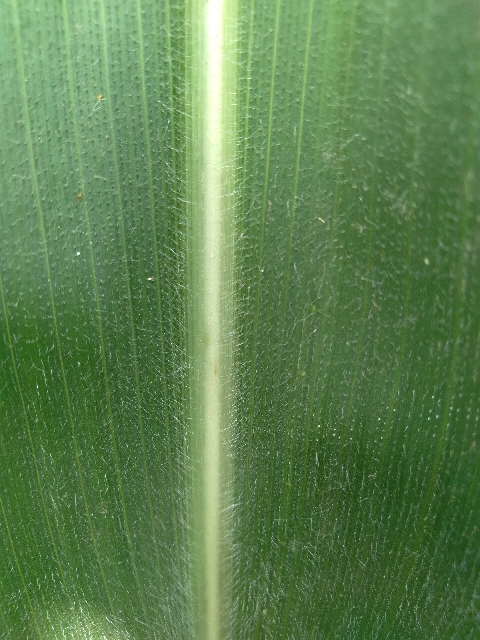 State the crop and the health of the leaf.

maize, healthy
